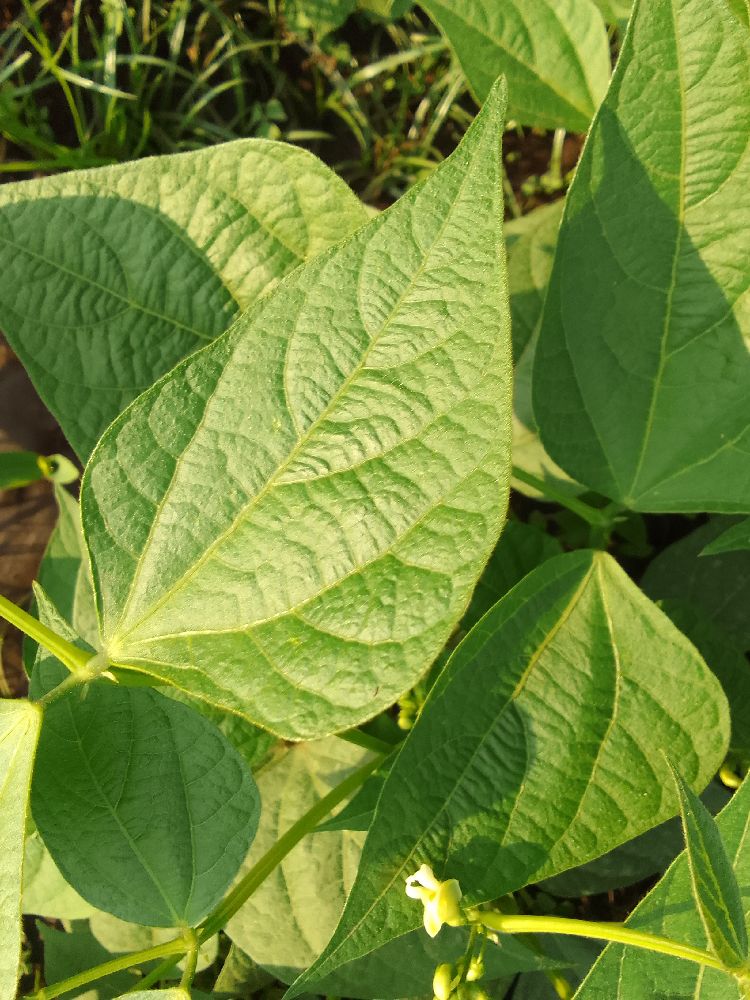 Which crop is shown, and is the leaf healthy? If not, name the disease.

common bean, healthy
